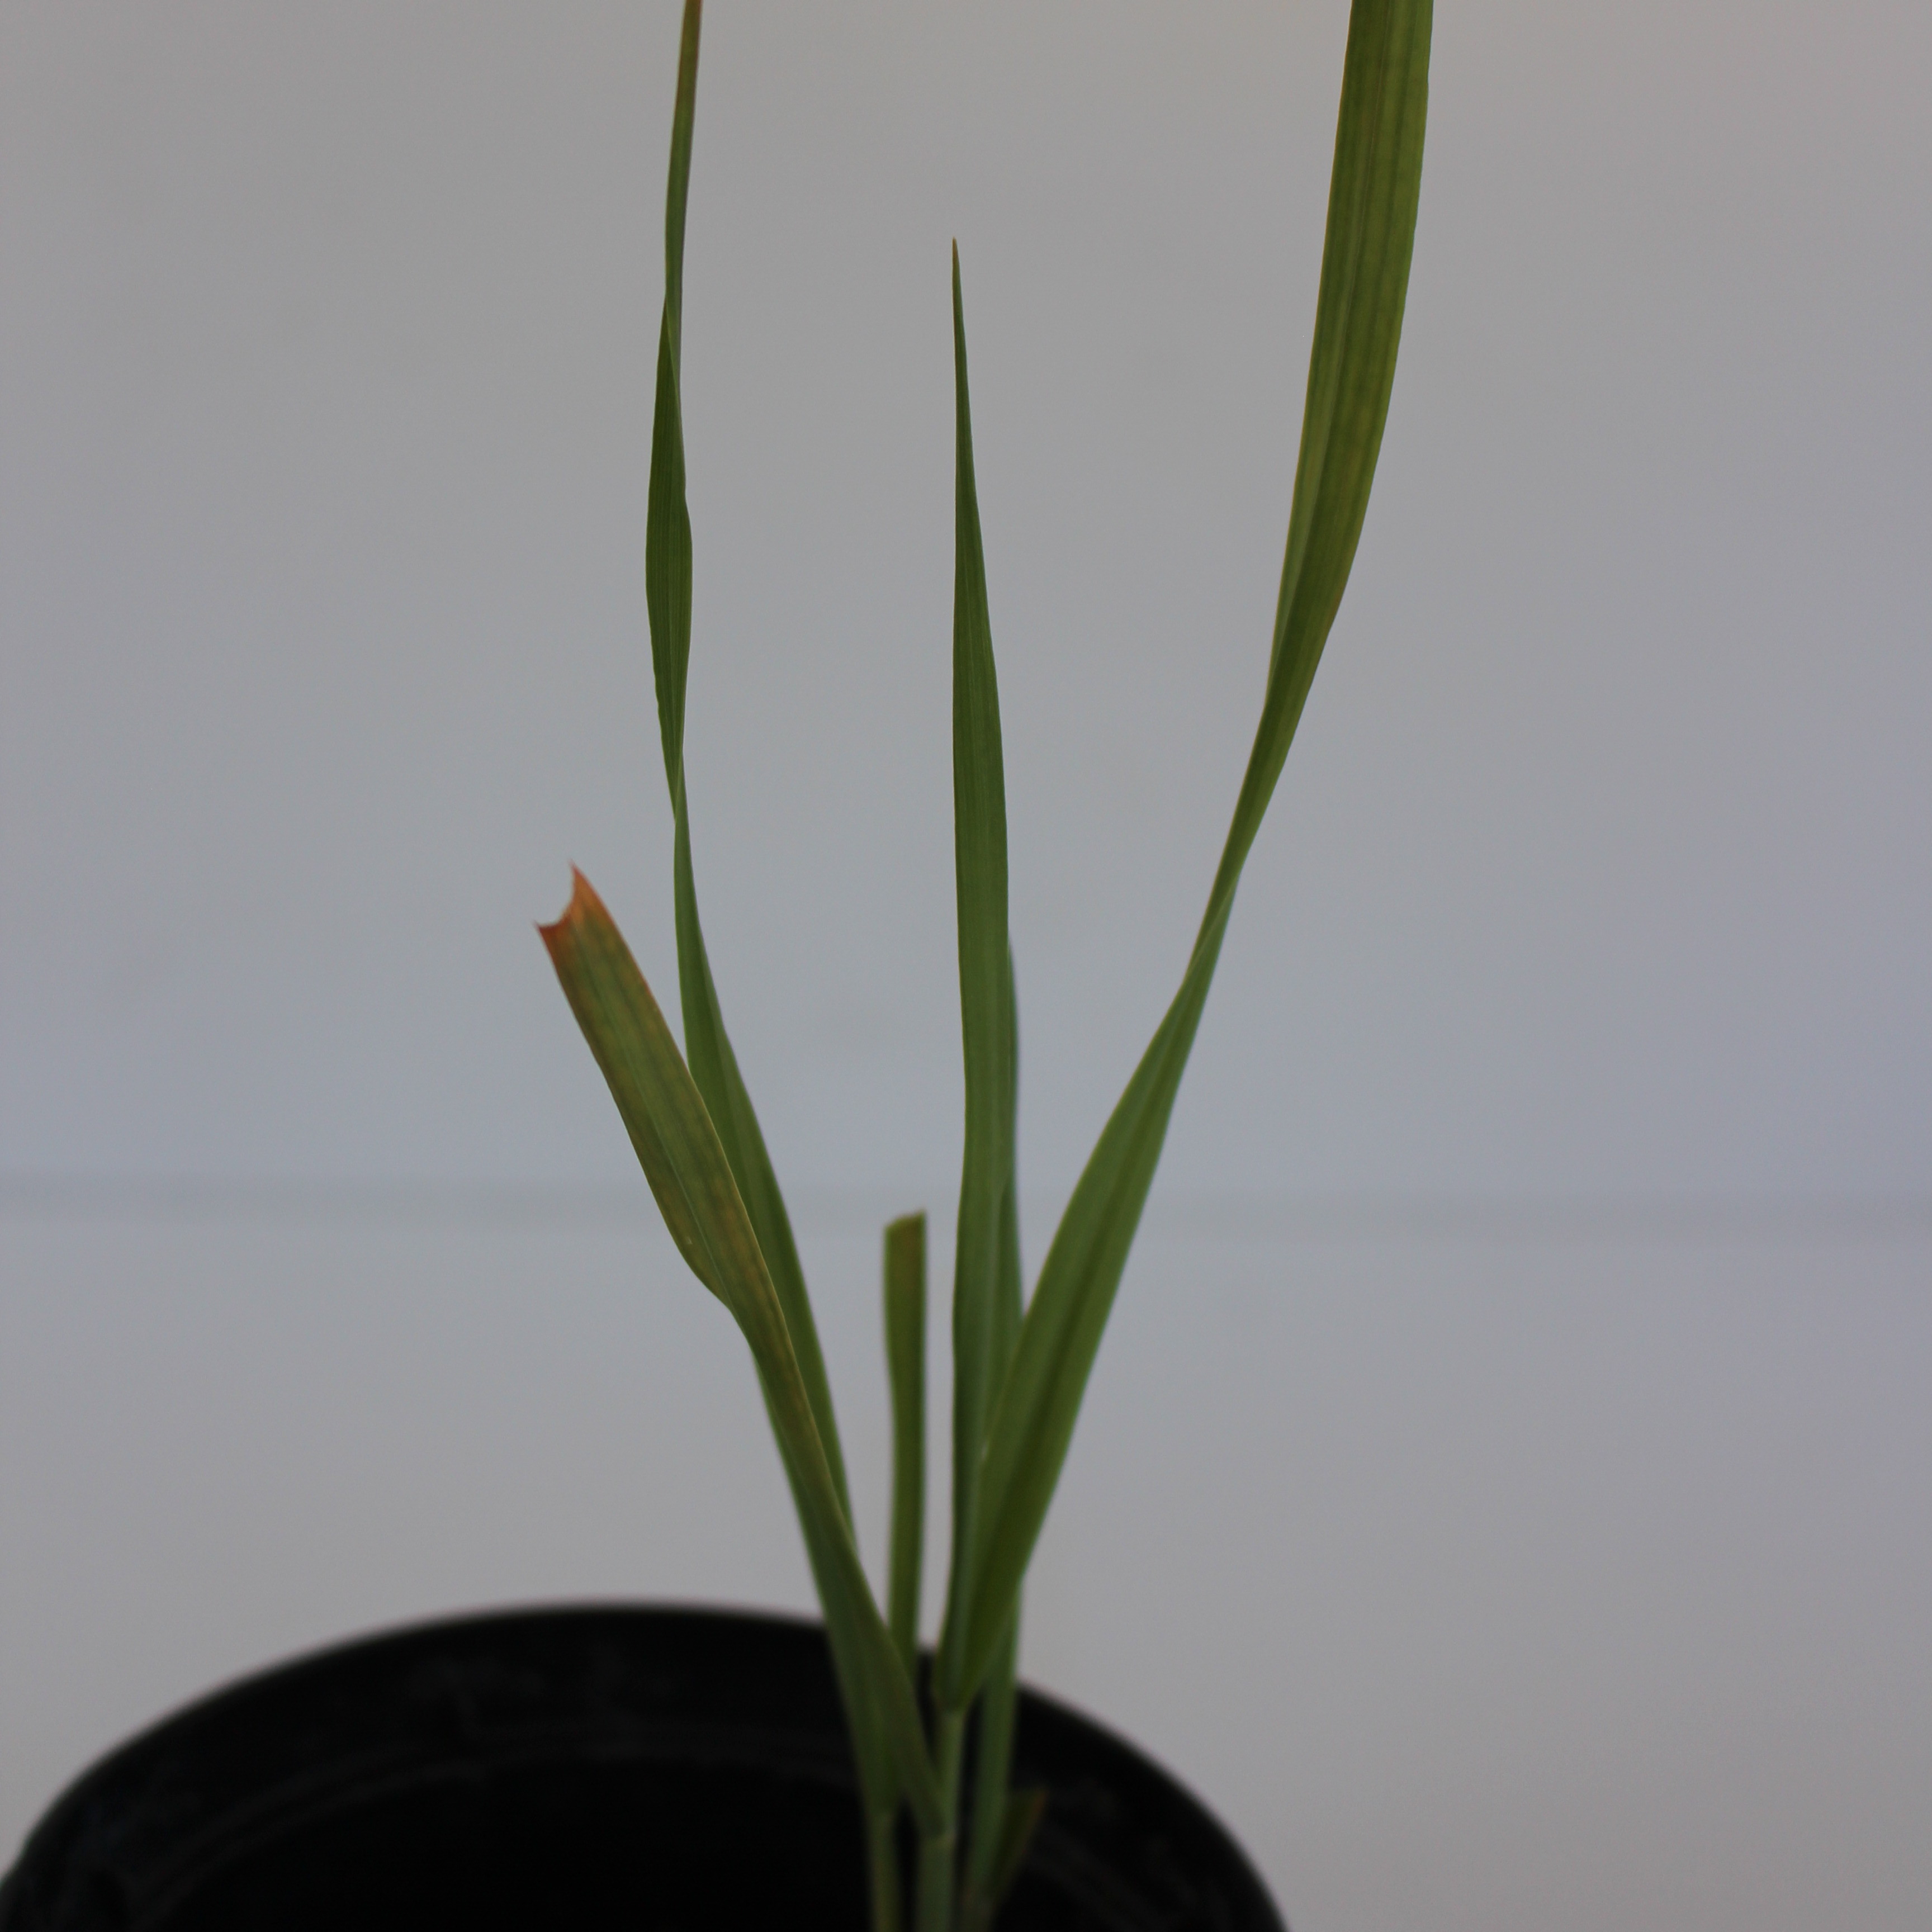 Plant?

Avena sterilis
